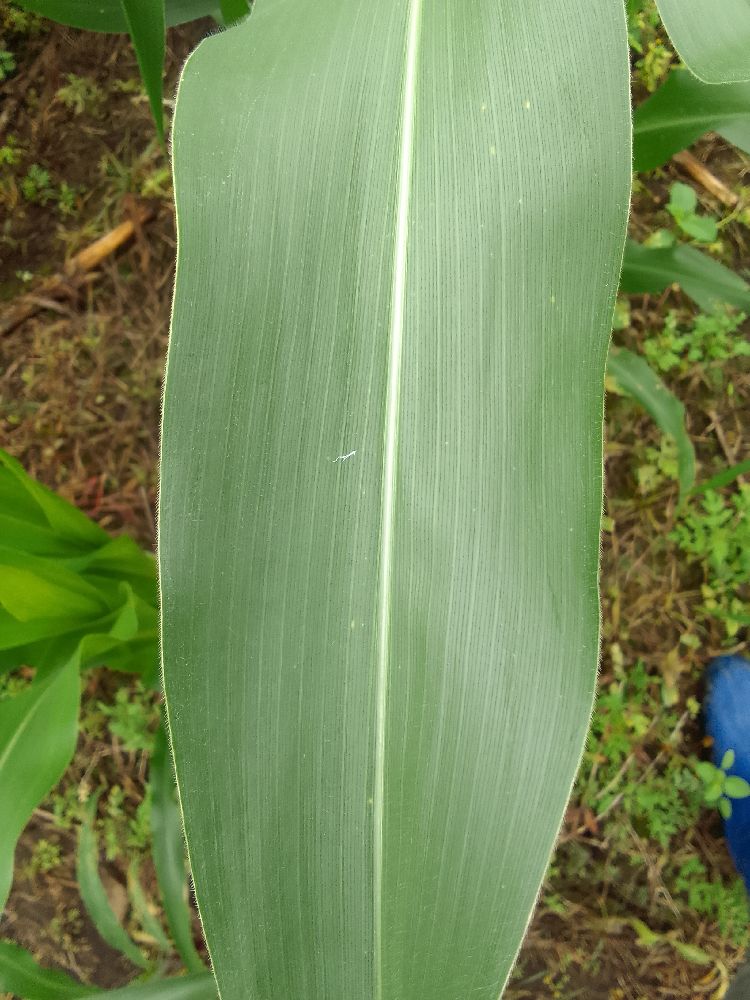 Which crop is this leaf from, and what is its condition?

maize, healthy
